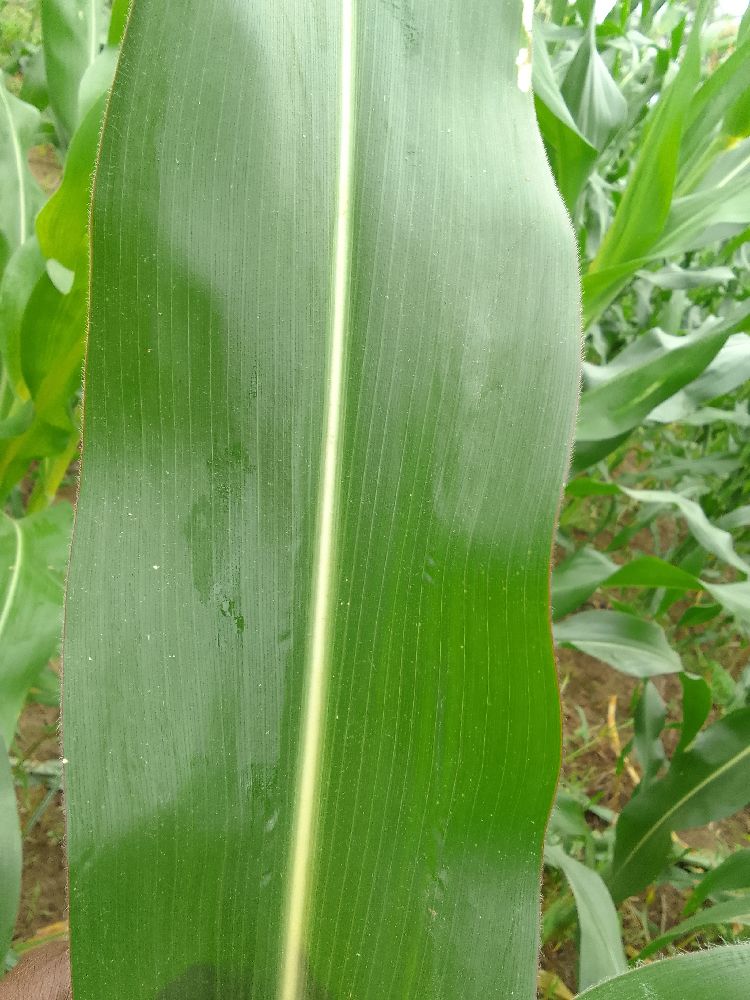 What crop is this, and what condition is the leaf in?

maize, healthy
